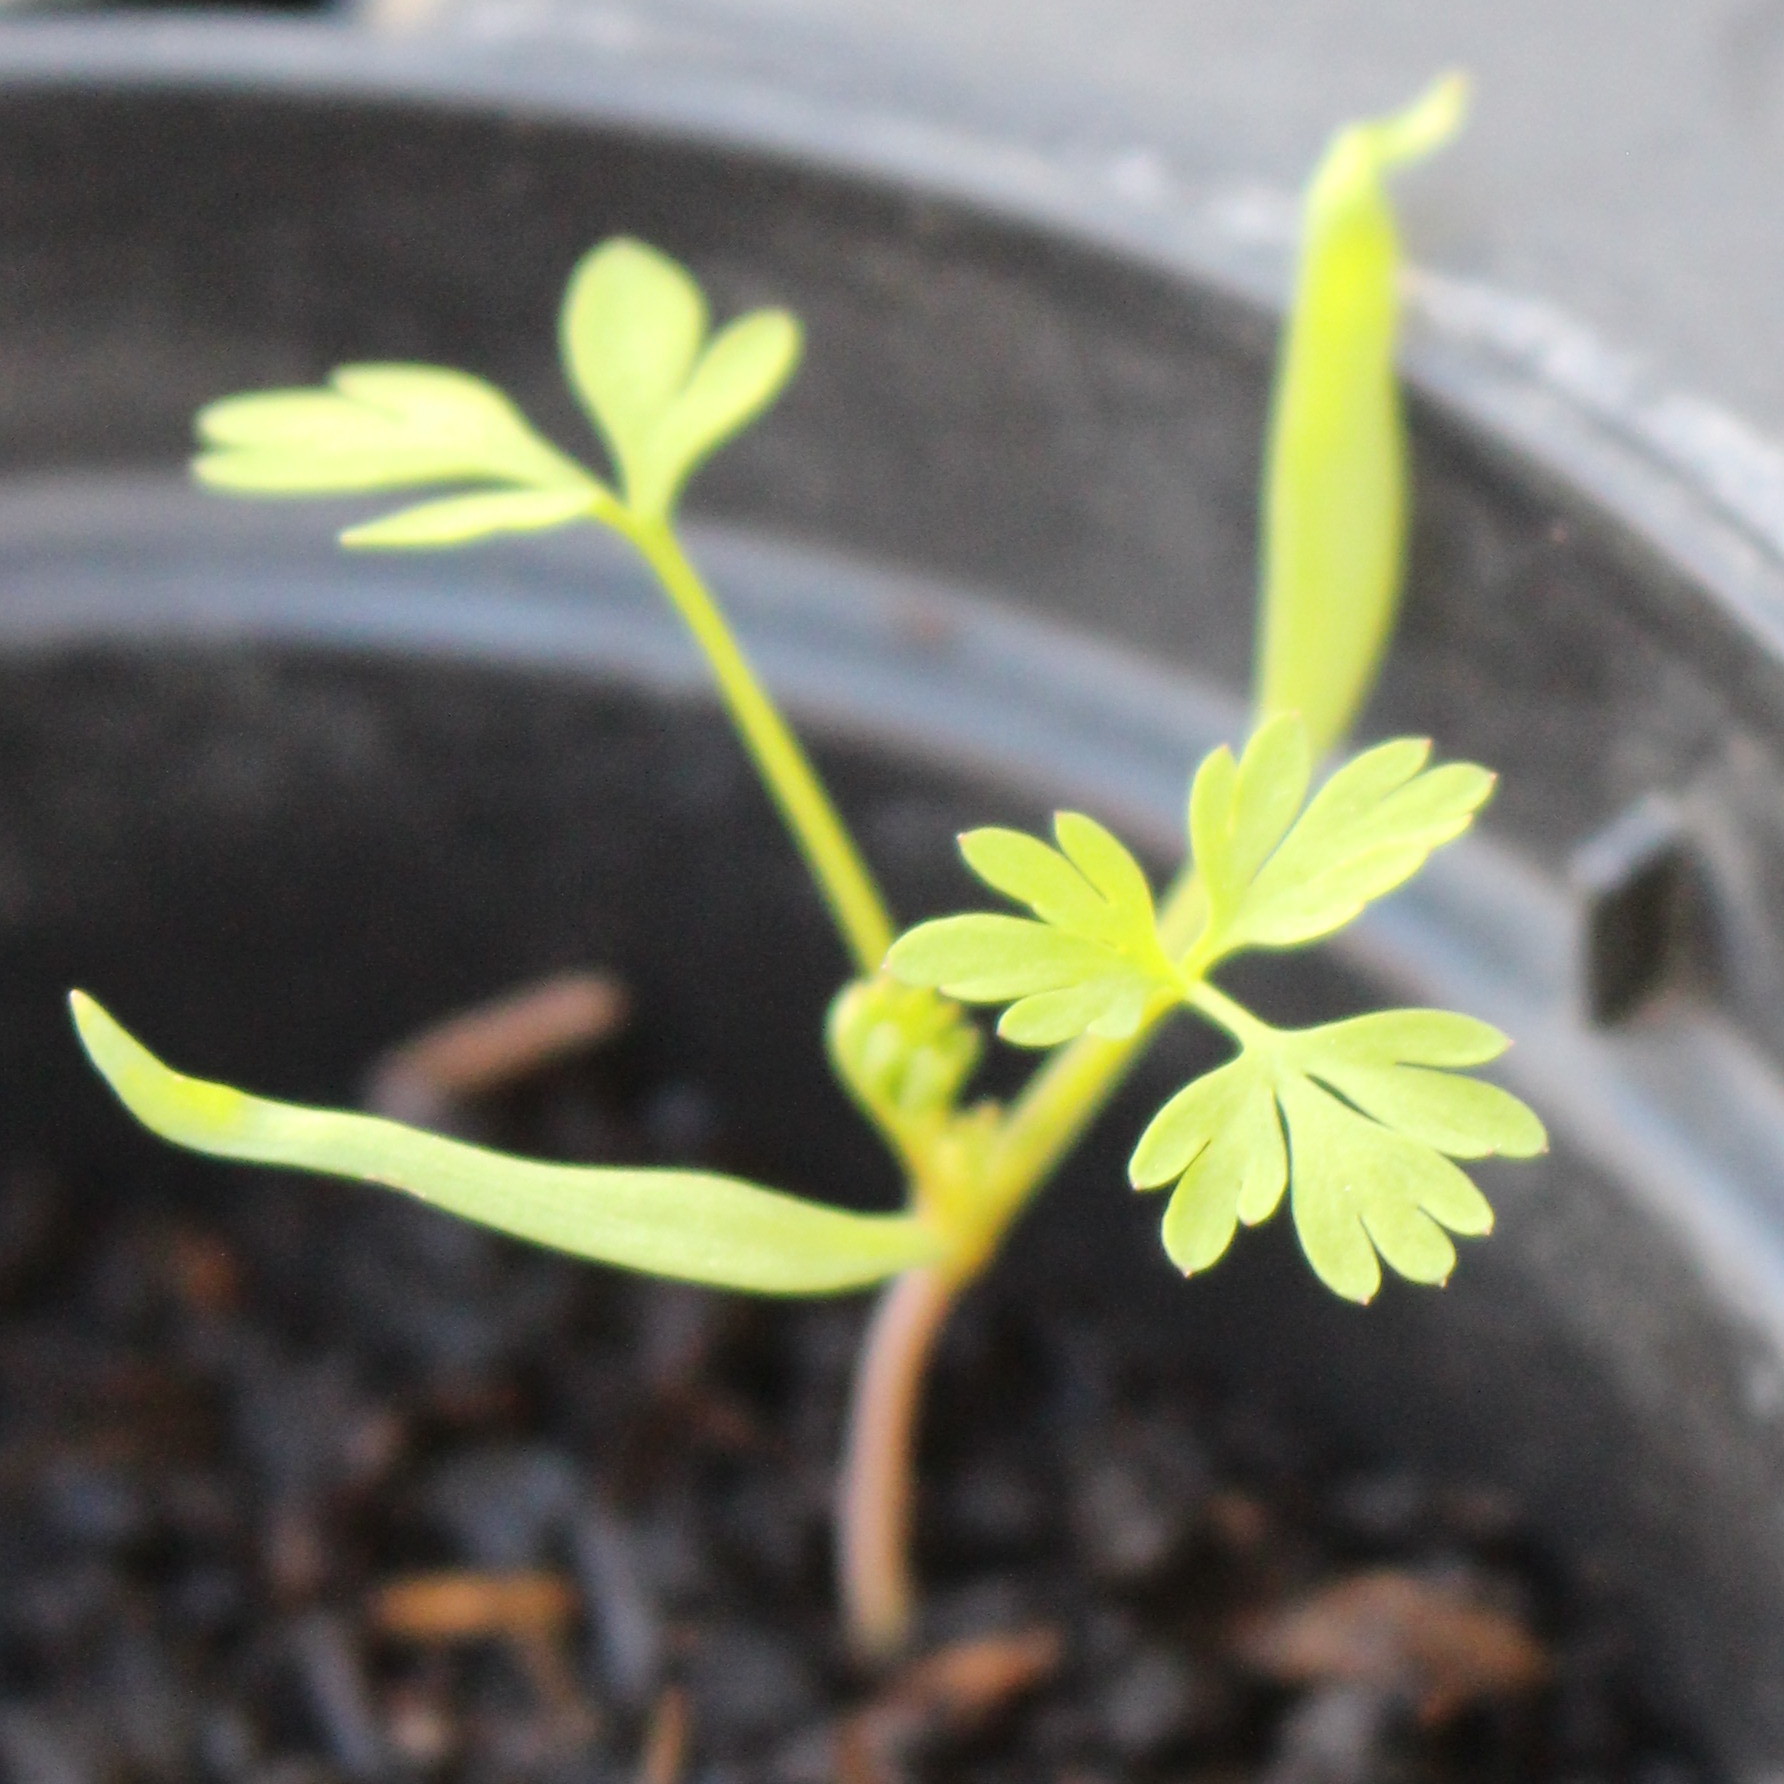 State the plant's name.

Fumaria officinalis
